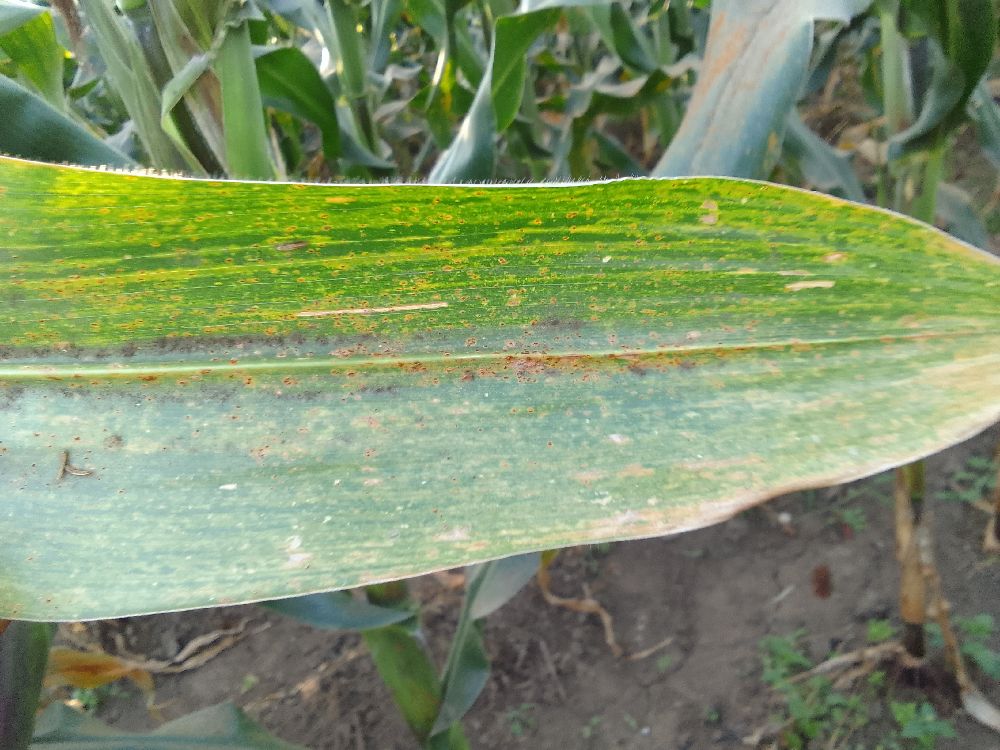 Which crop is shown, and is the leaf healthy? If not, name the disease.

maize, maize streak virus
